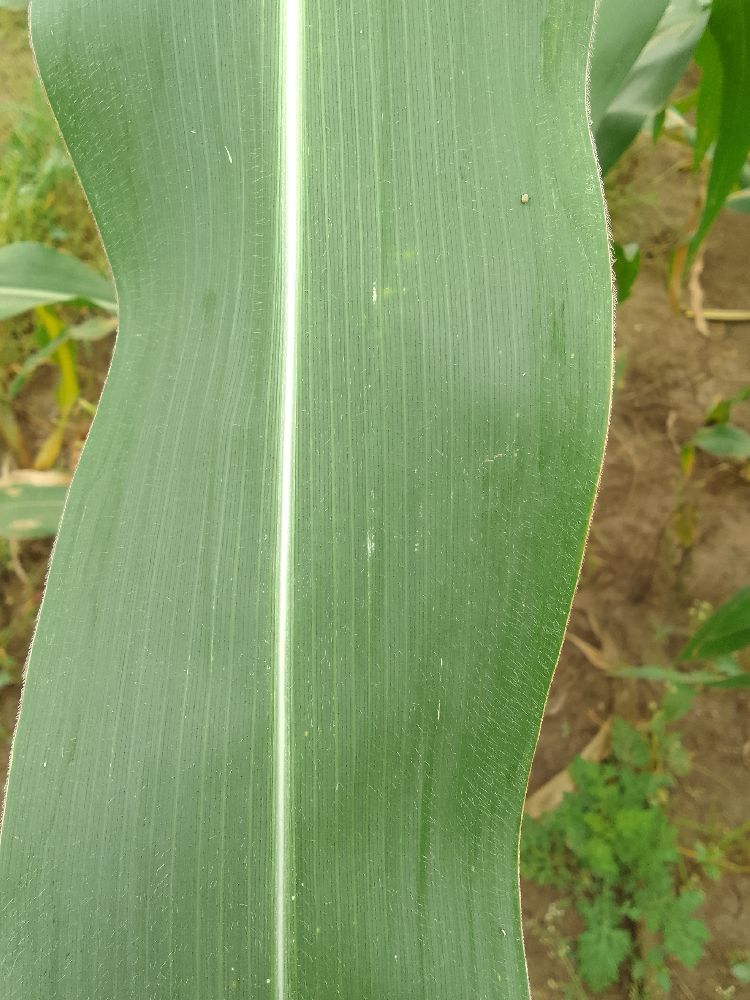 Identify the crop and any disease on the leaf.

maize, healthy
